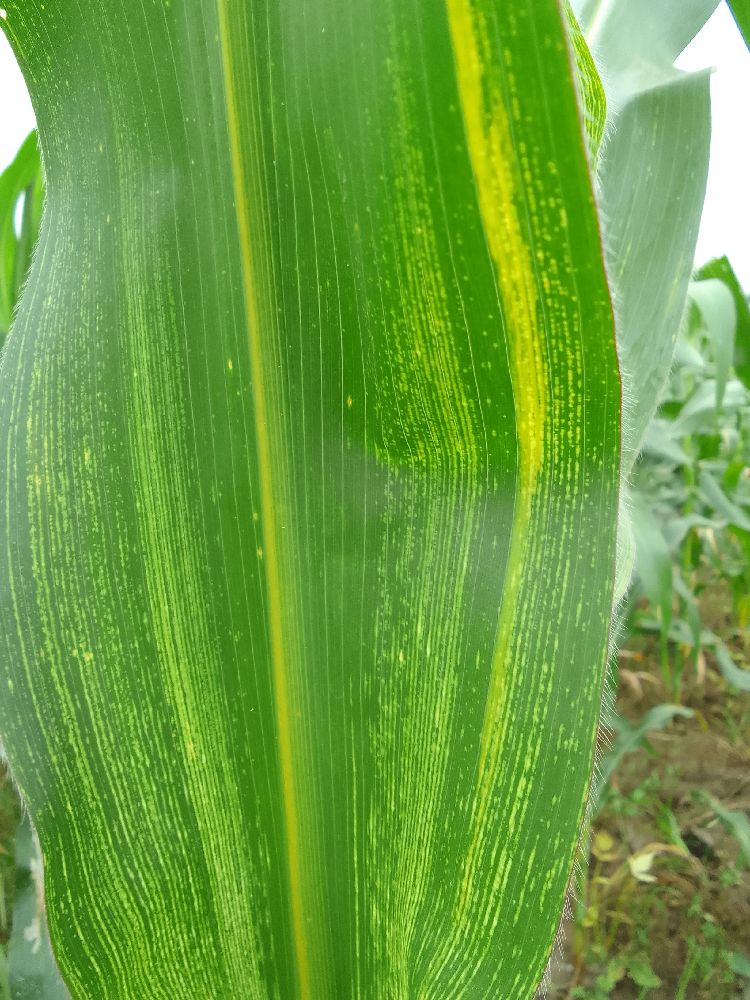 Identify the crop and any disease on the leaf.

maize, maize streak virus
